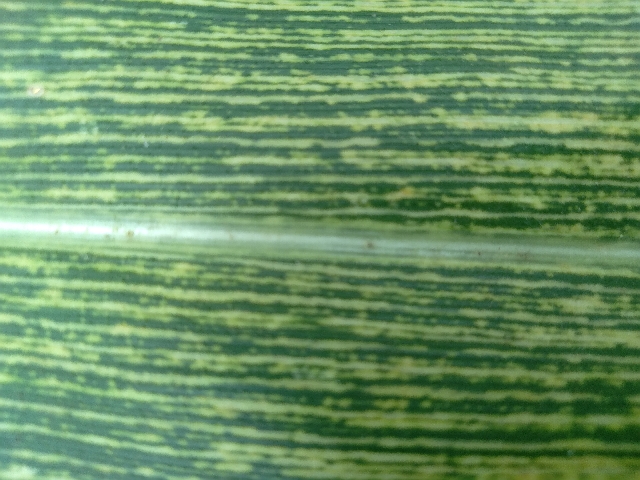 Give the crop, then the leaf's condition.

maize, maize streak virus
